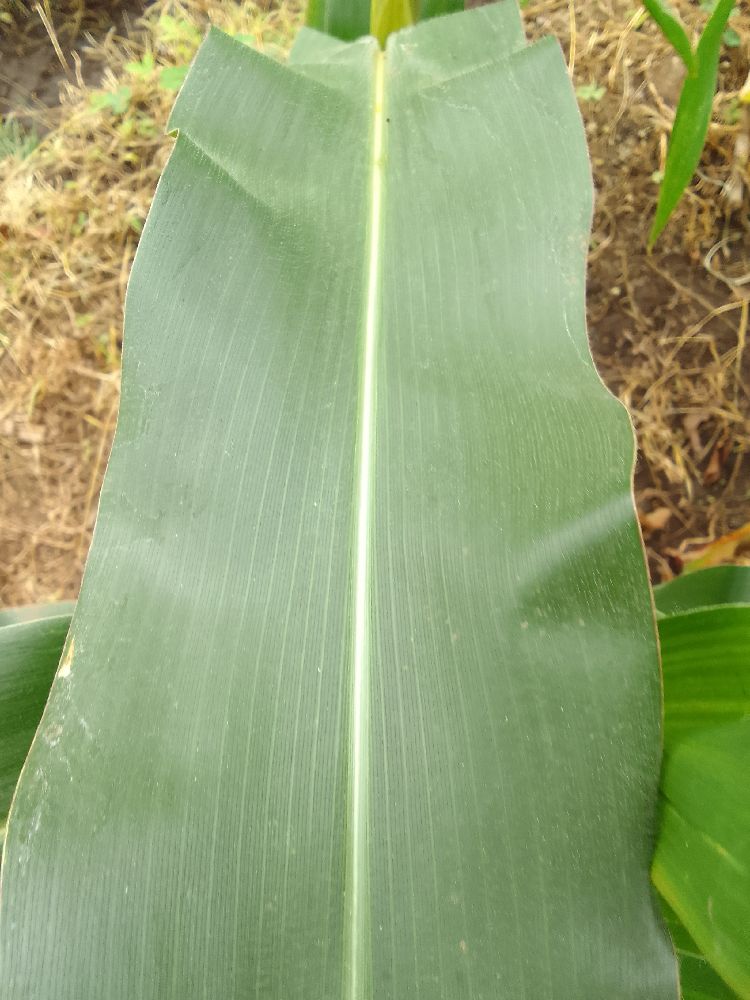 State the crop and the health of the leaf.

maize, healthy
